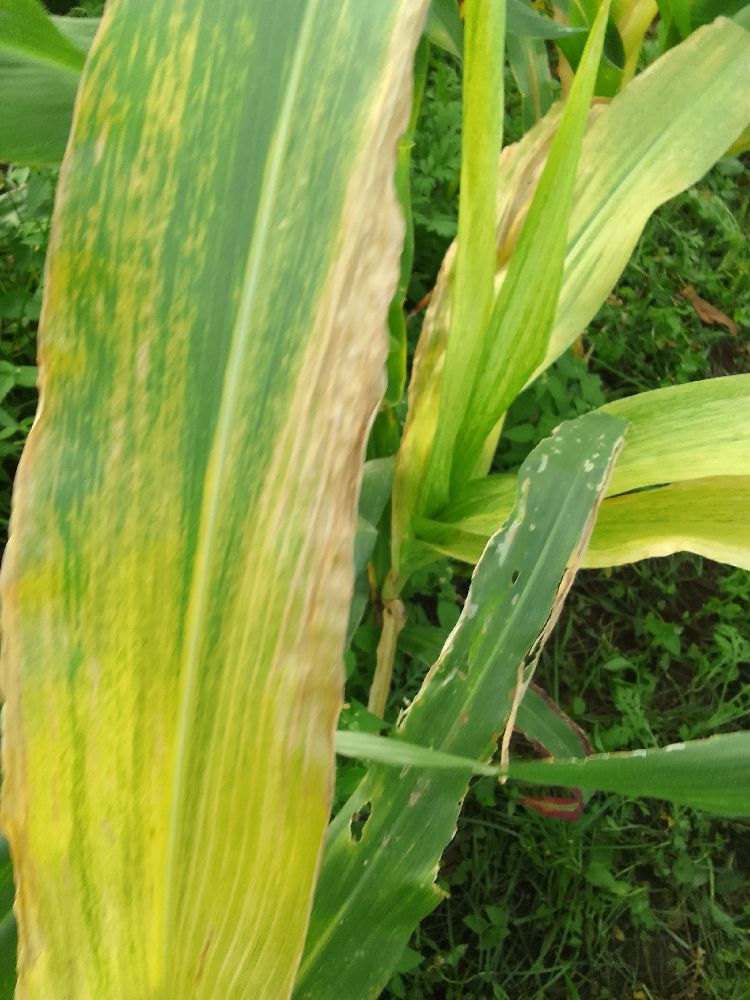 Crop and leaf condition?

maize, maize lethal necrosis
